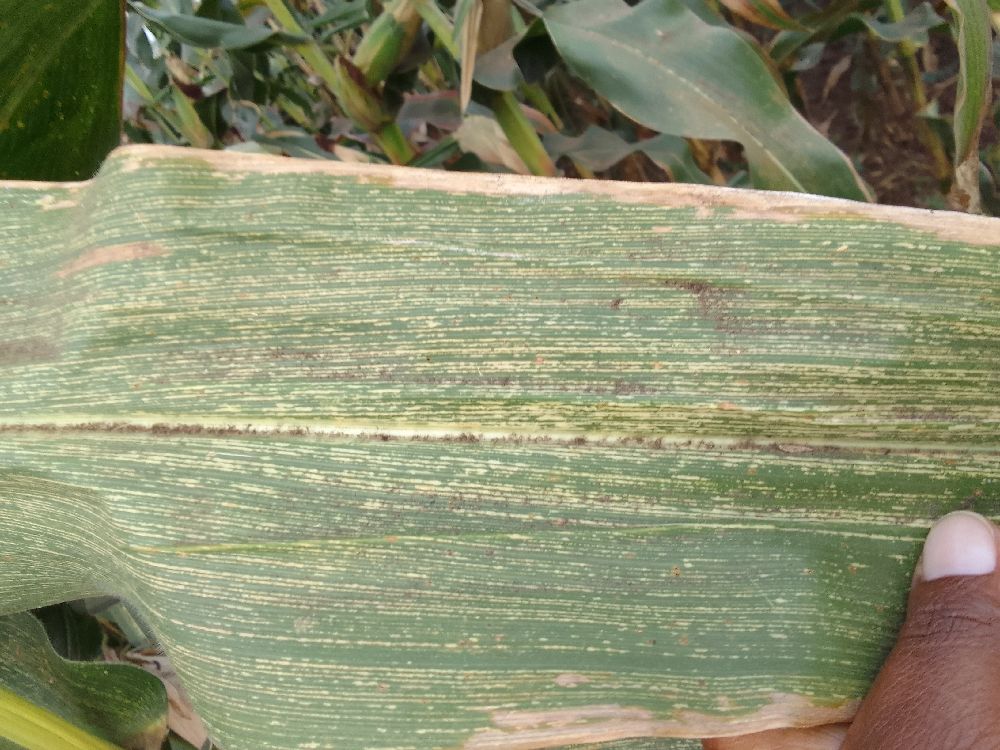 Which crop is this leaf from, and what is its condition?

maize, maize streak virus
